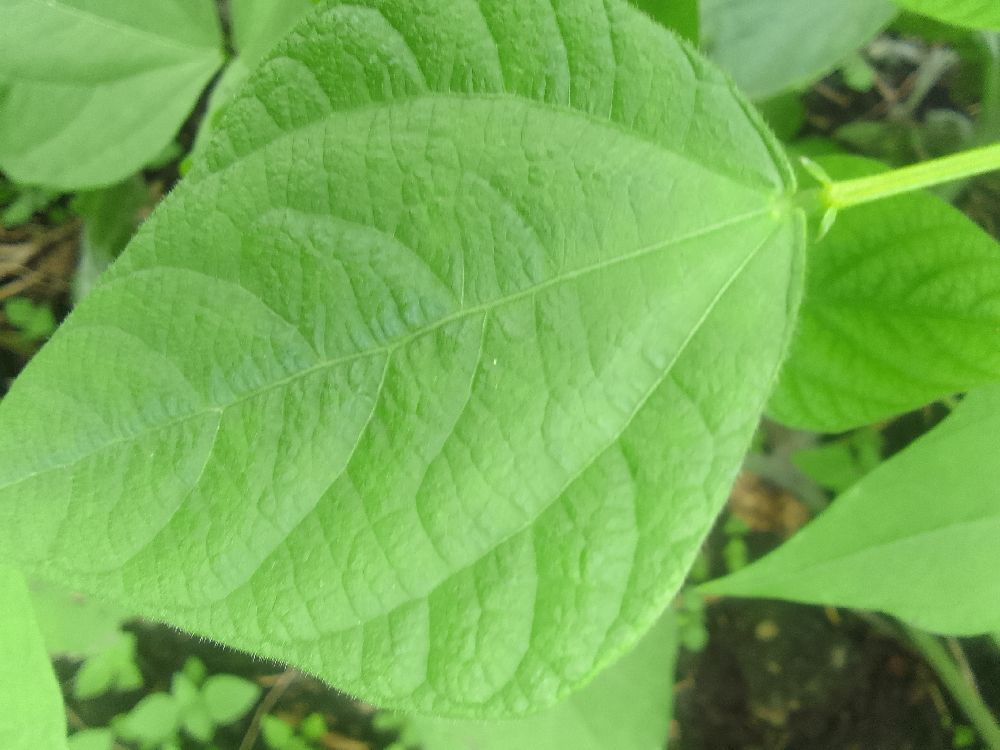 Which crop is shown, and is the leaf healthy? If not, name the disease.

common bean, healthy
